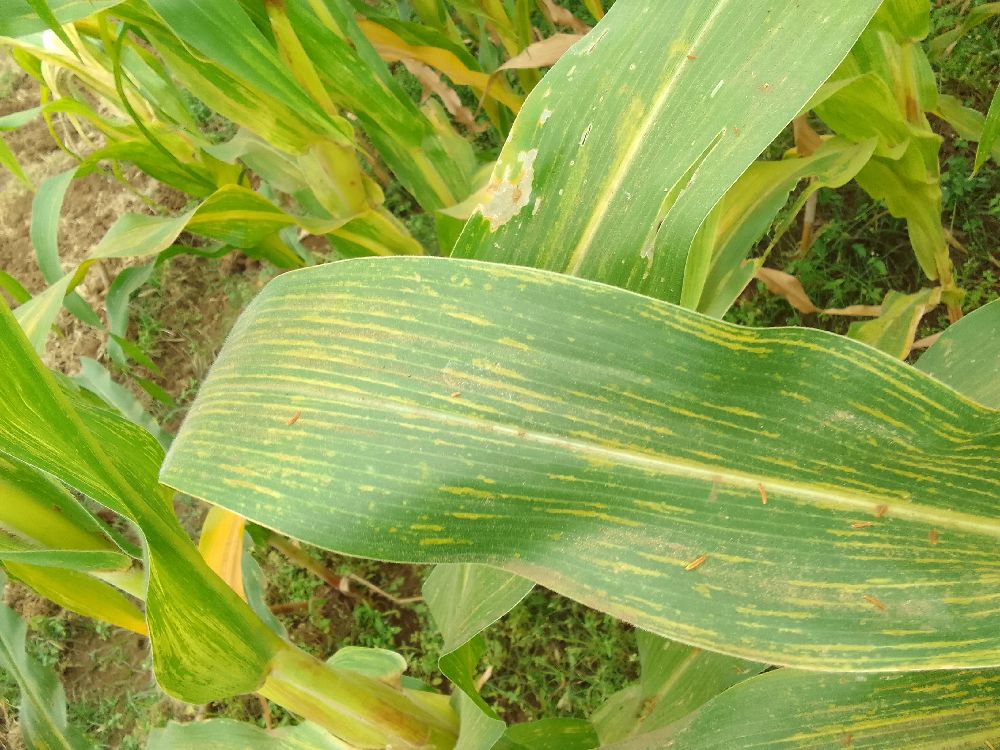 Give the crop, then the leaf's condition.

maize, maize lethal necrosis
